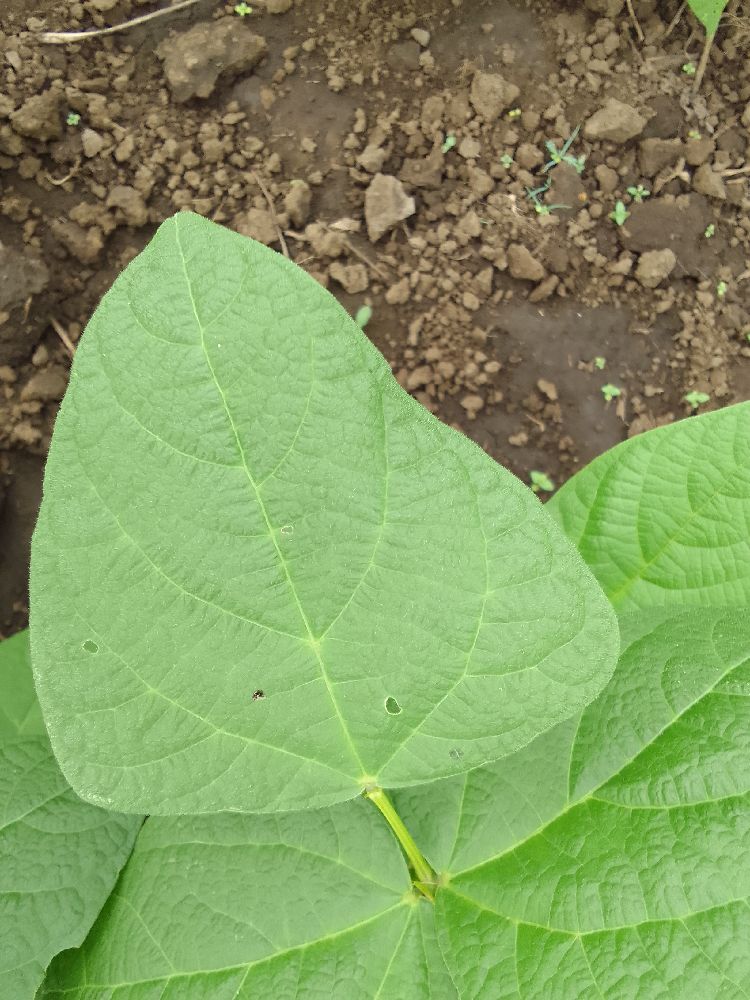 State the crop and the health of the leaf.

common bean, healthy
